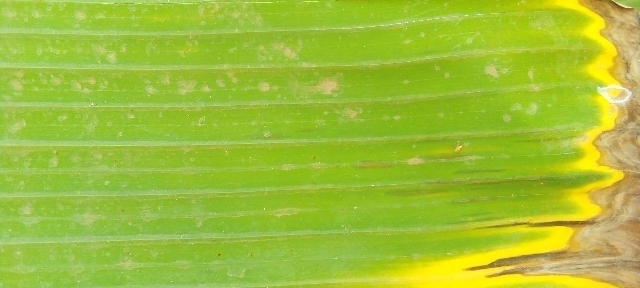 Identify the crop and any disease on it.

banana, fusarium wilt race 1
